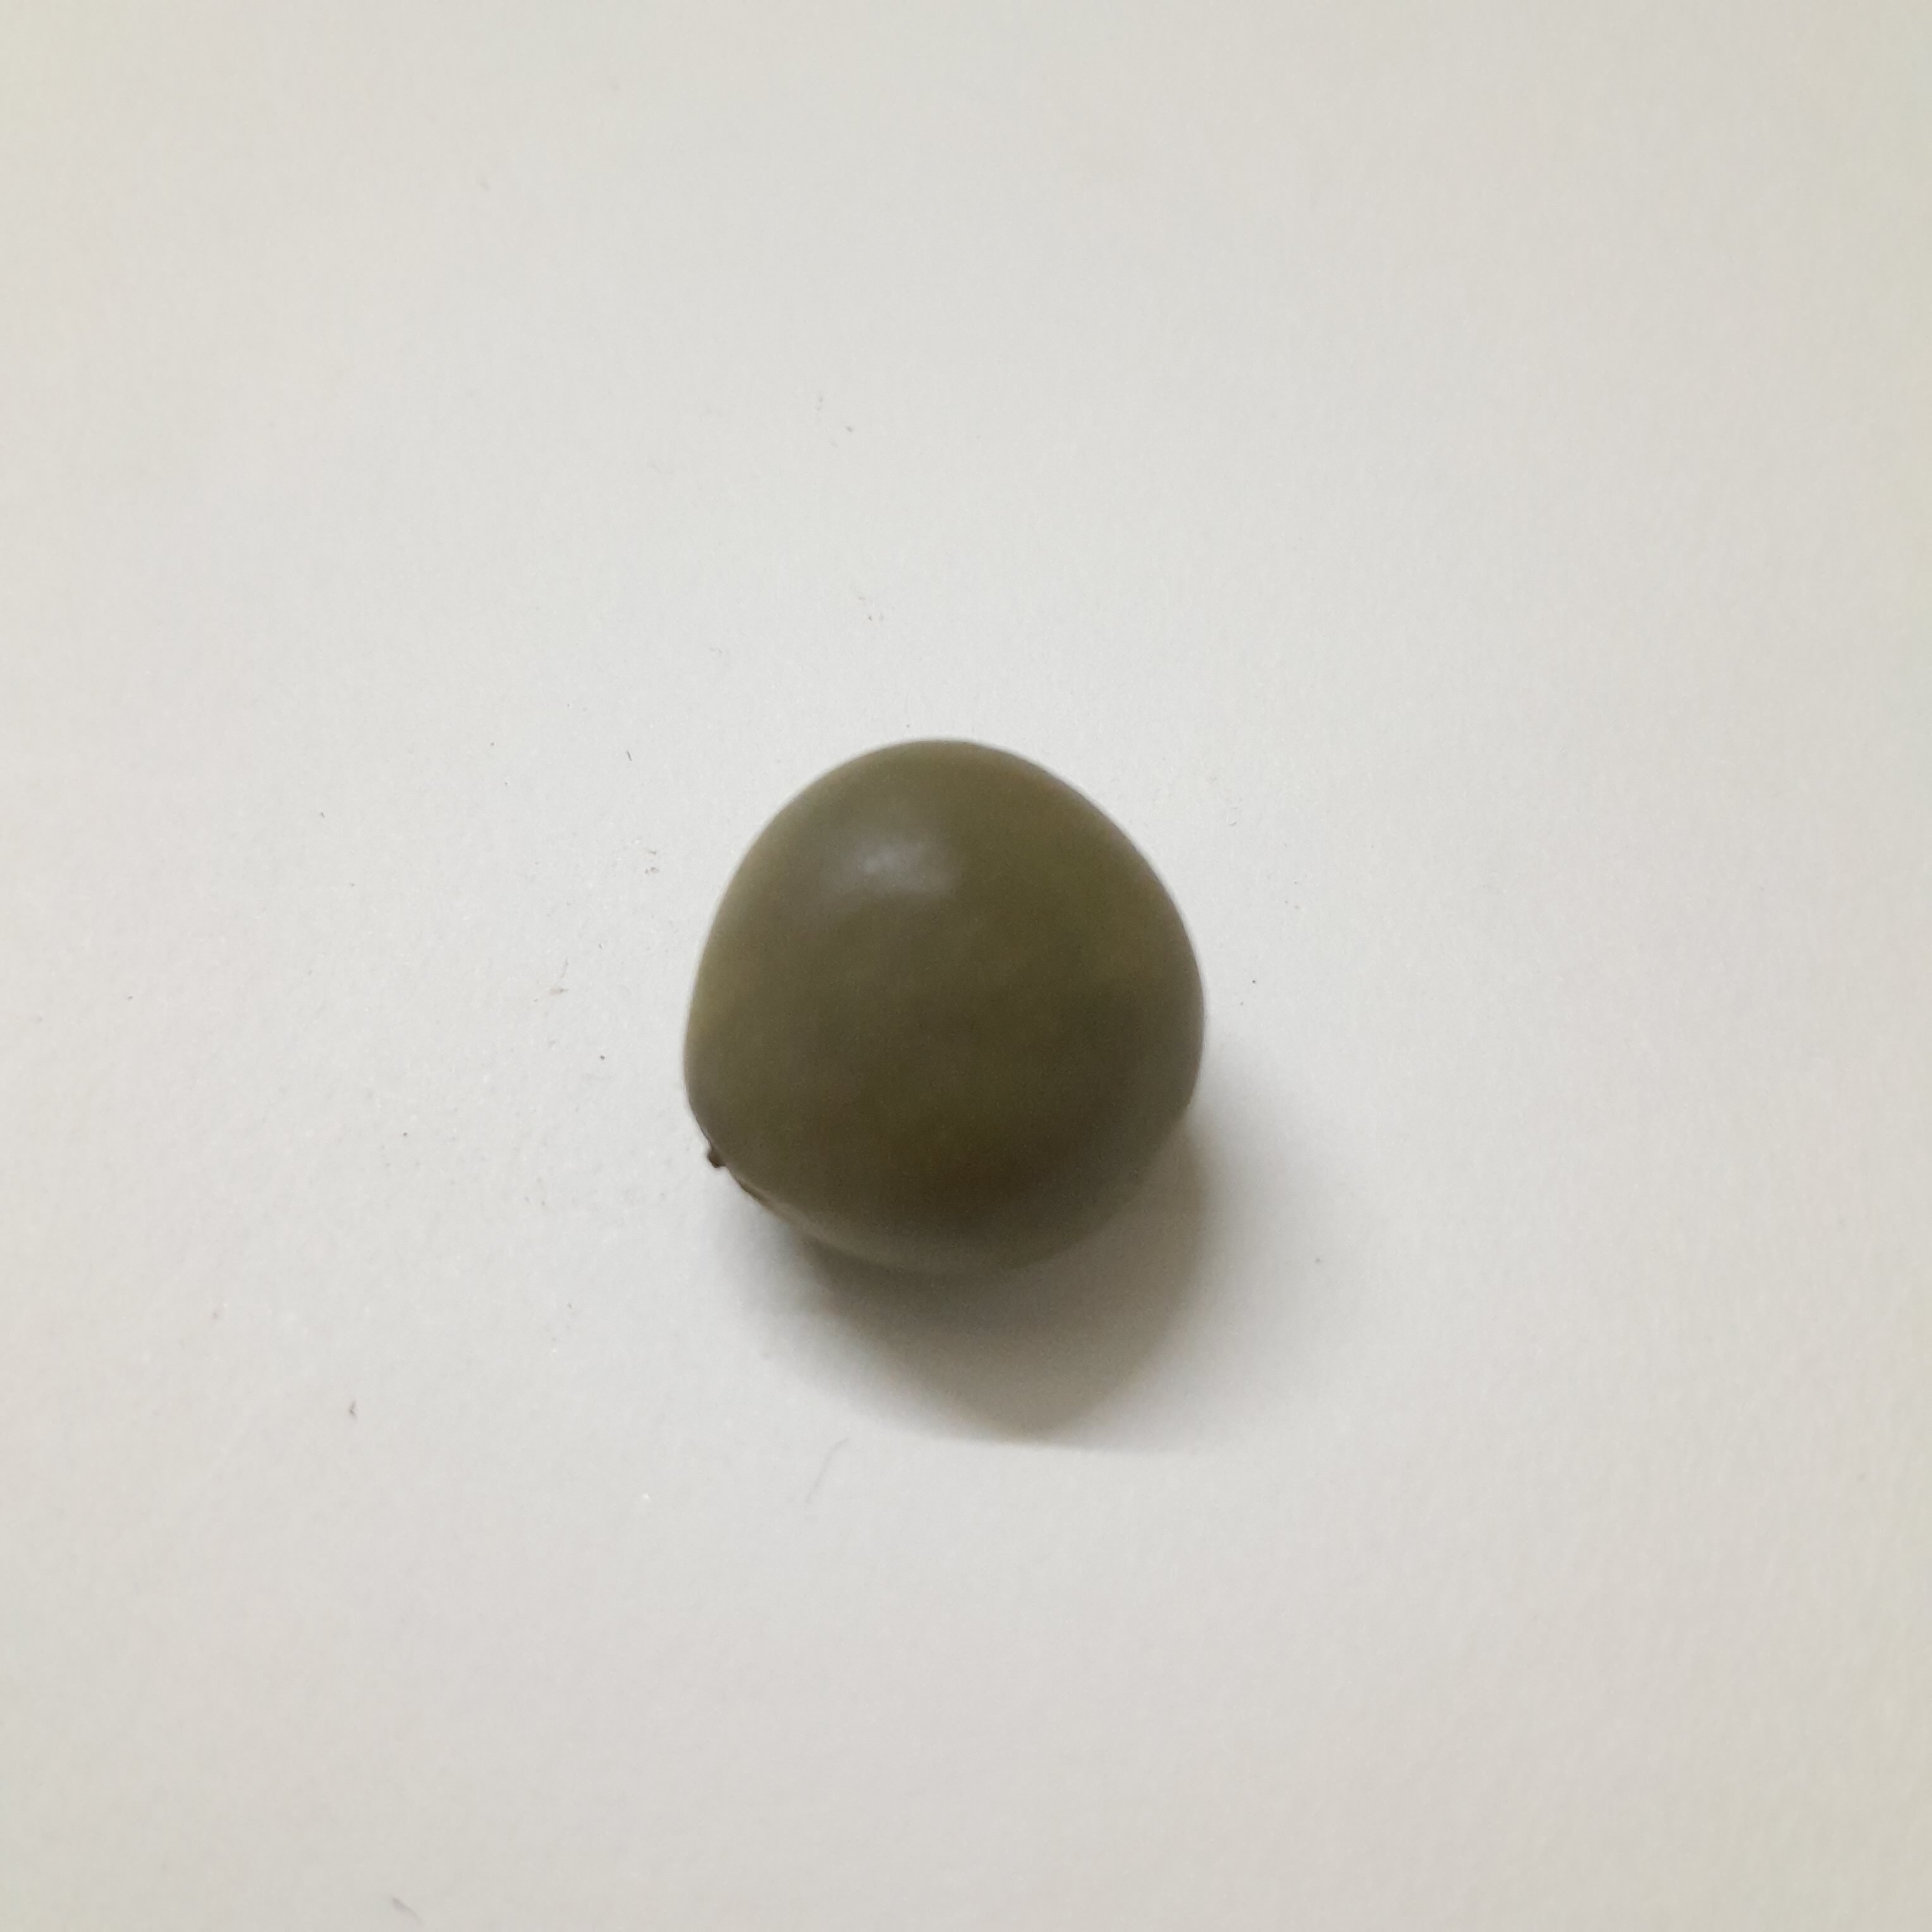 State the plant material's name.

sagargota
